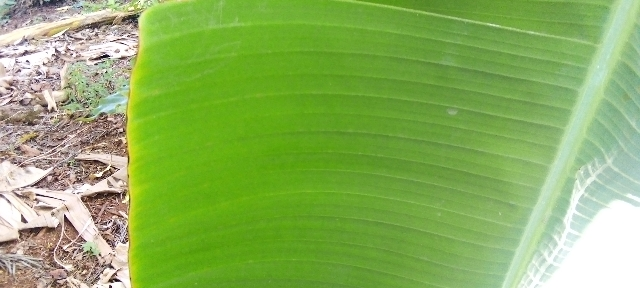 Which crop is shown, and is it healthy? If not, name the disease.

banana, healthy
